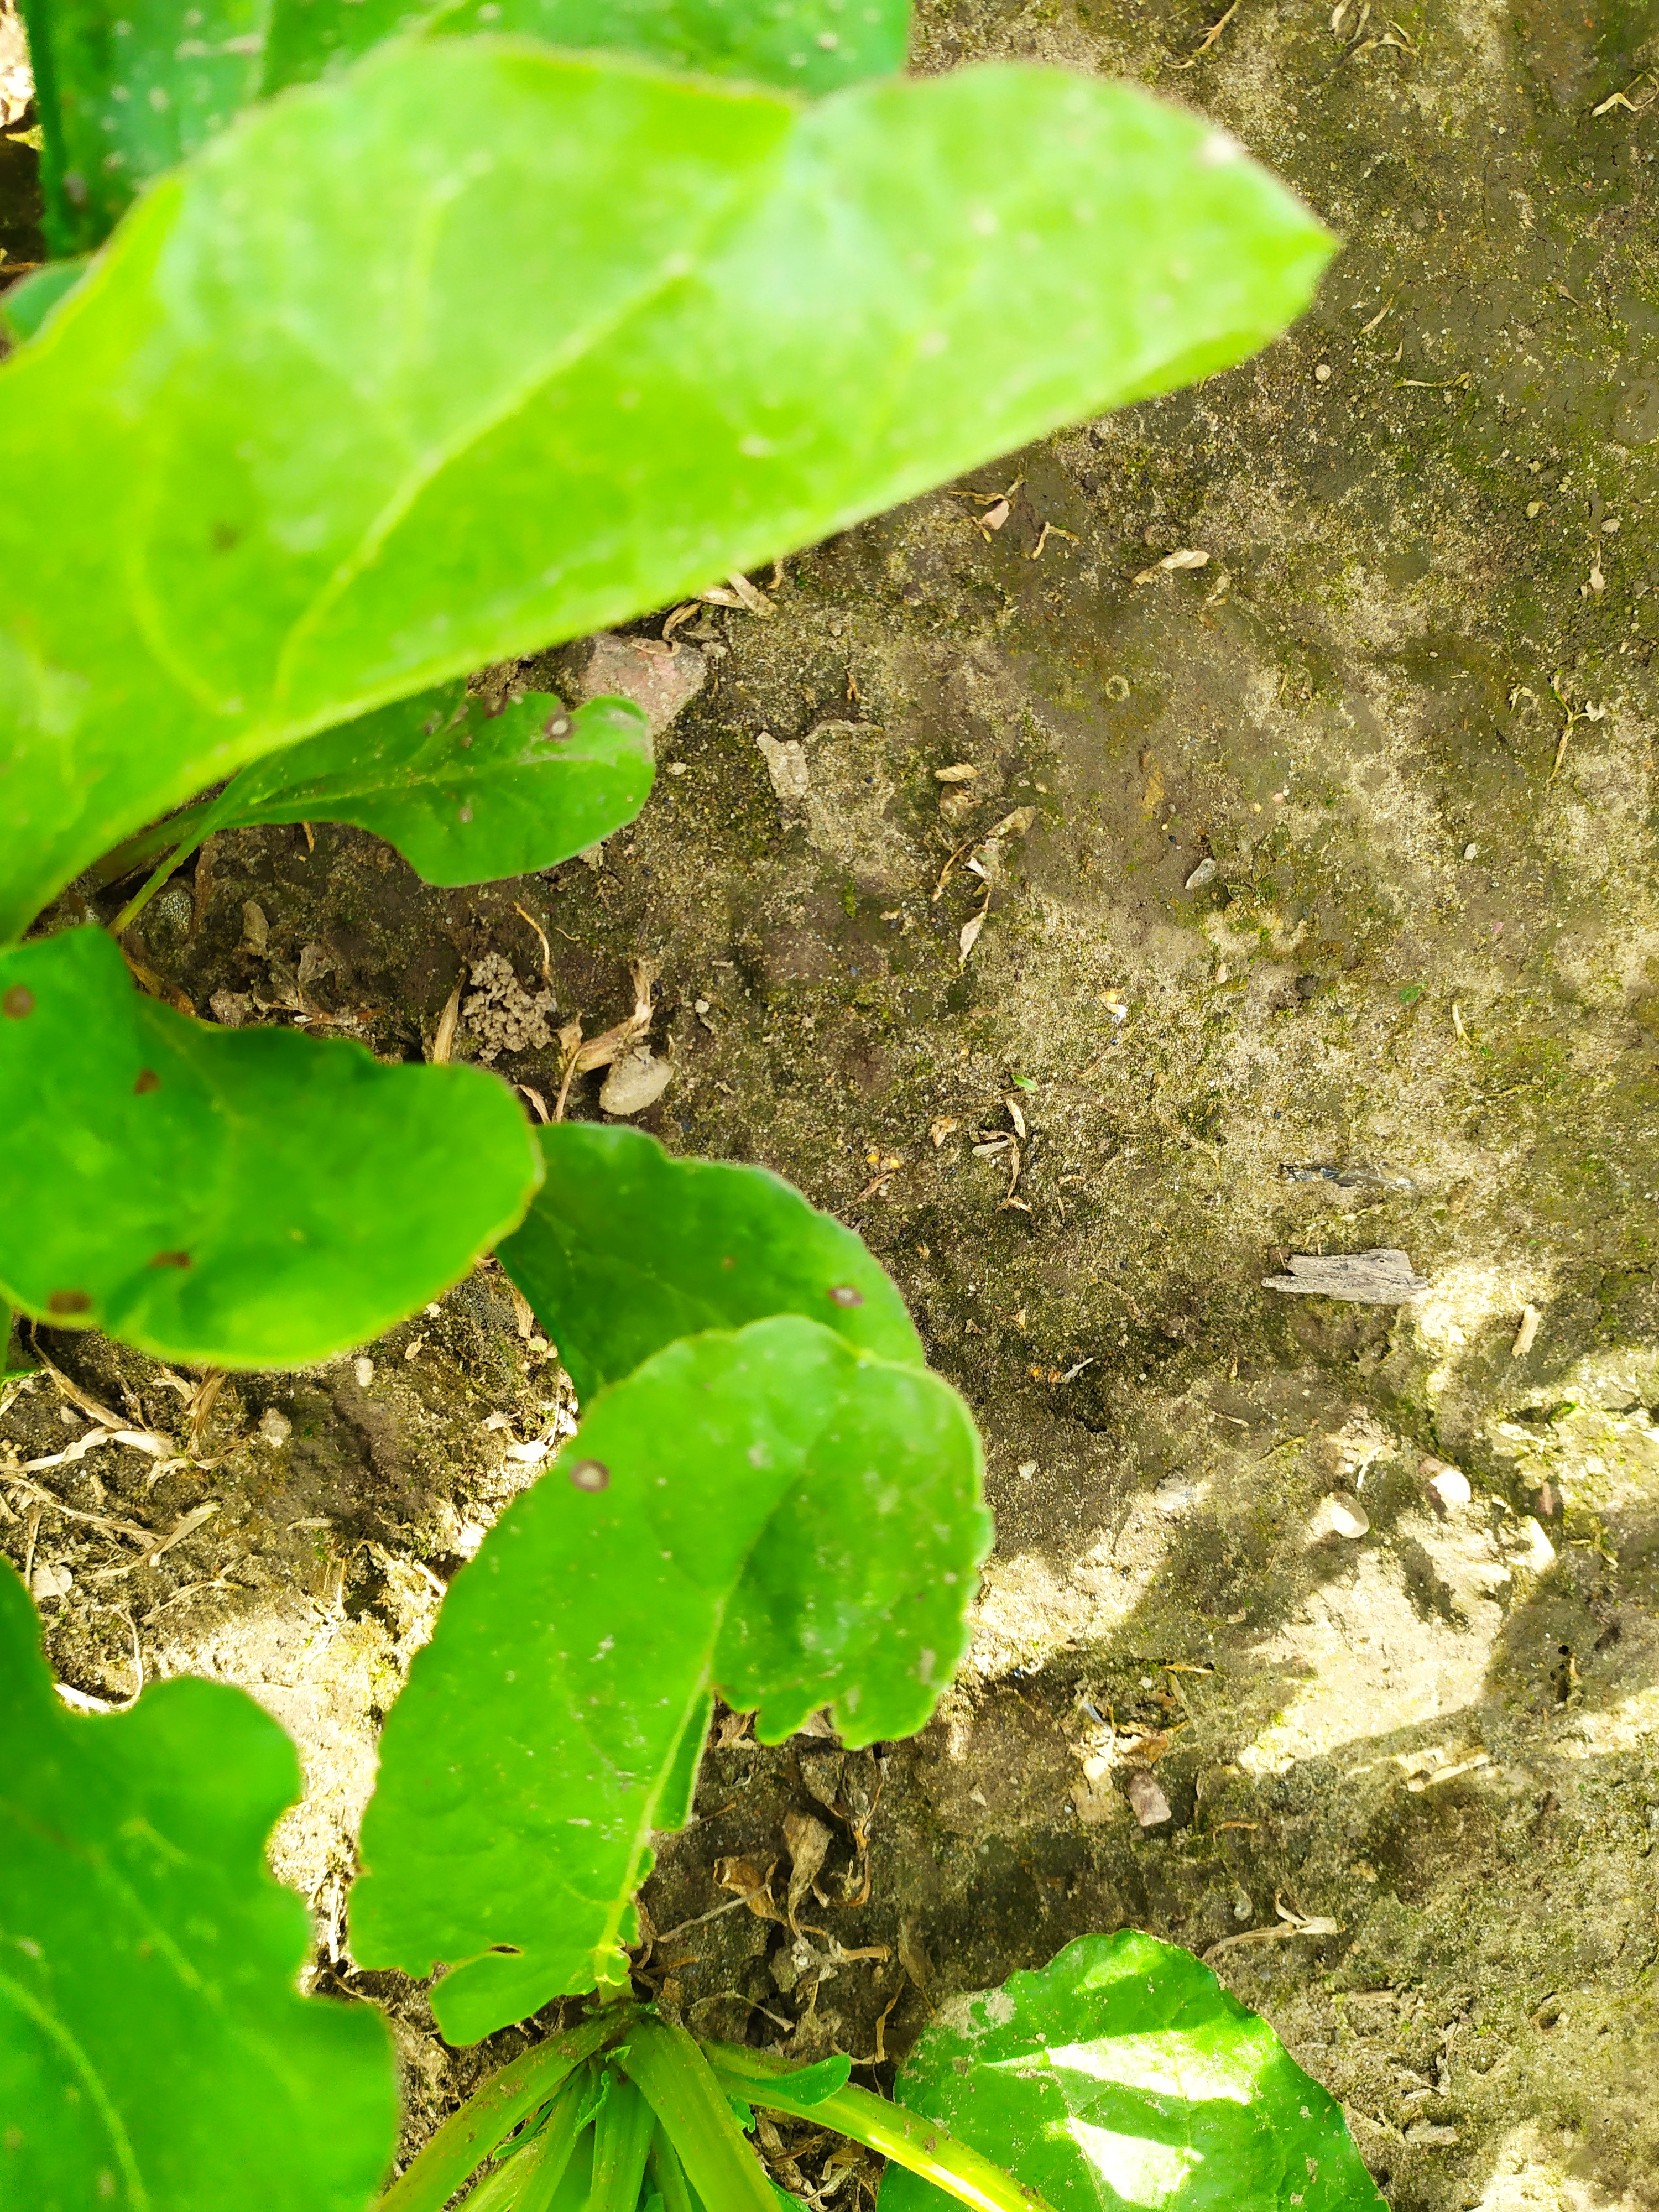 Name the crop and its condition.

beet, cercospora
